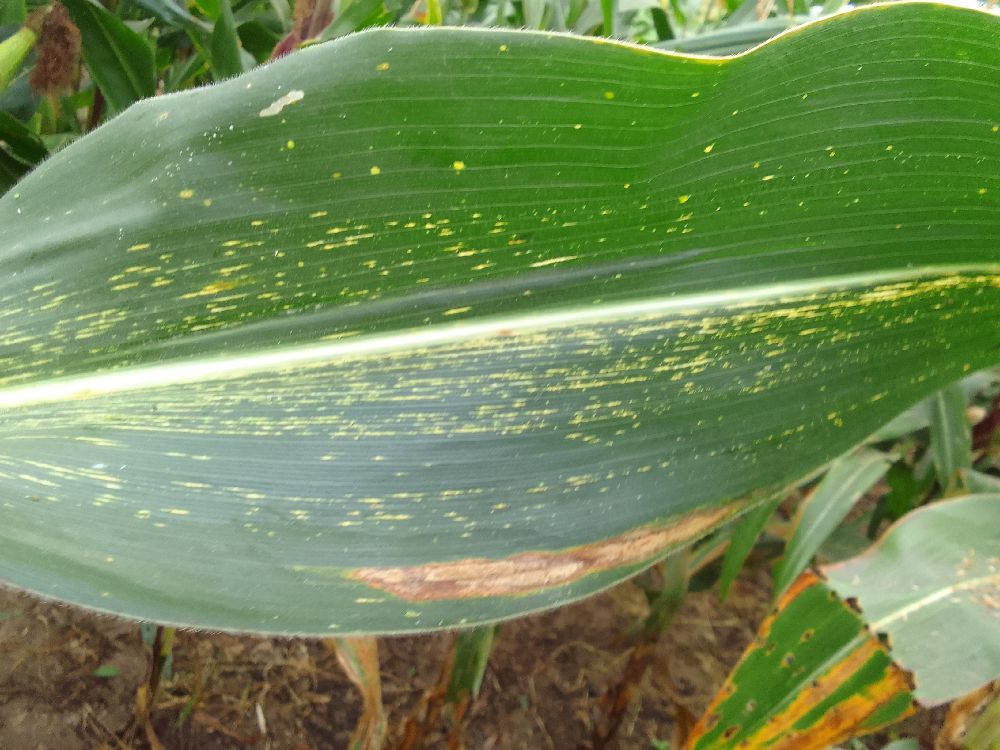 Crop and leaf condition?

maize, maize streak virus
